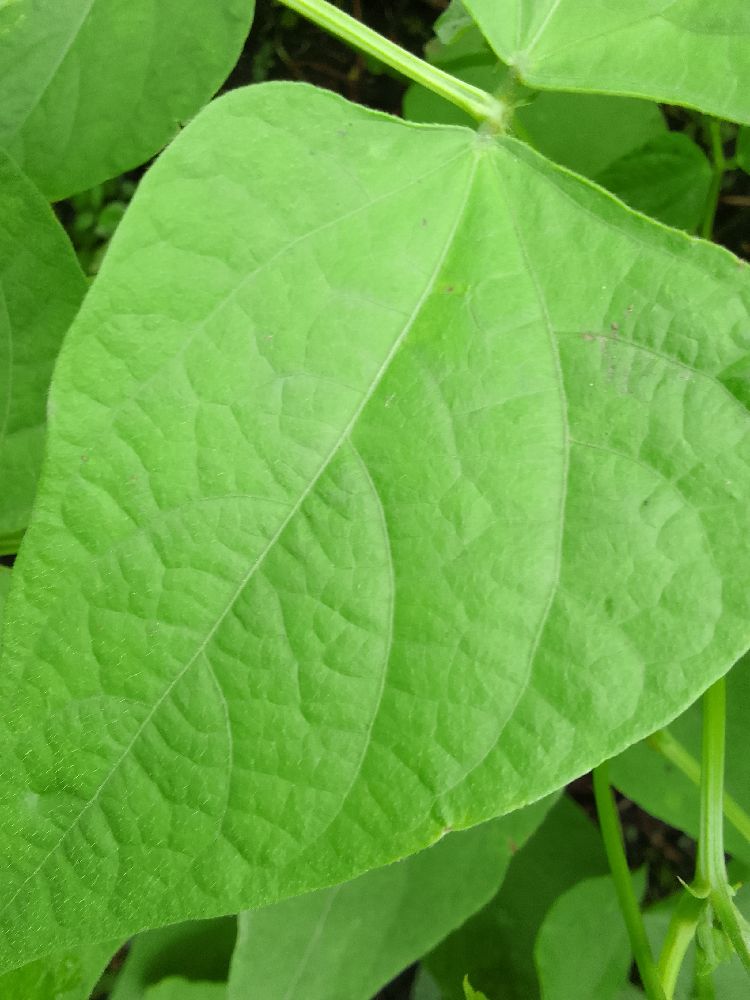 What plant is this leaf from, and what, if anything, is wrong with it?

common bean, healthy
